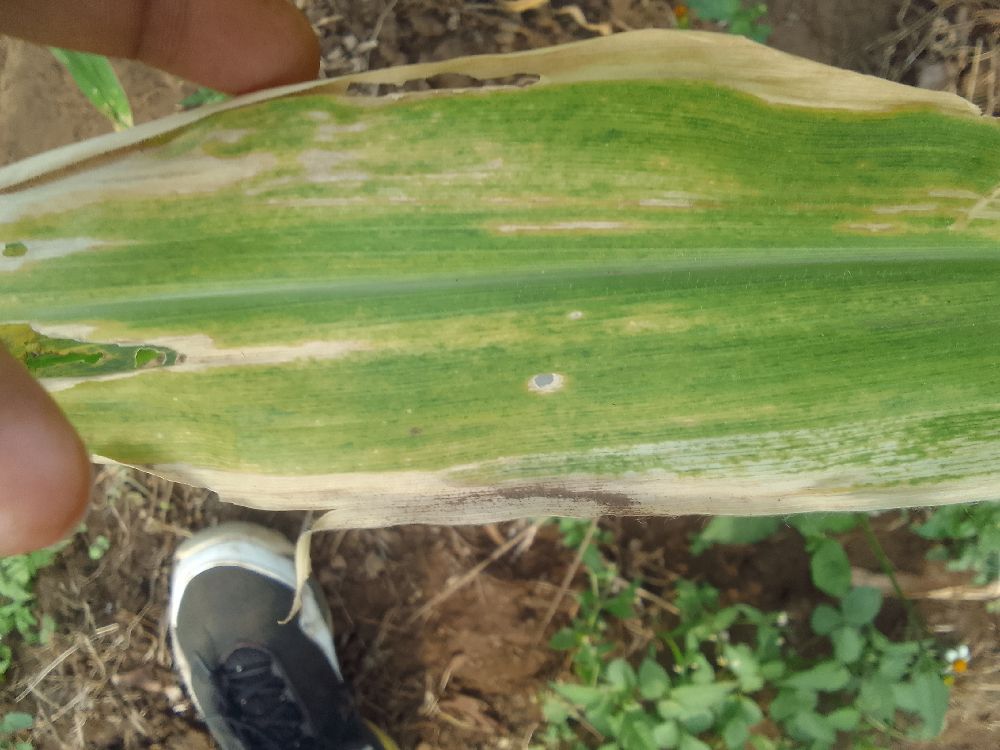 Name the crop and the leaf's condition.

maize, maize lethal necrosis
